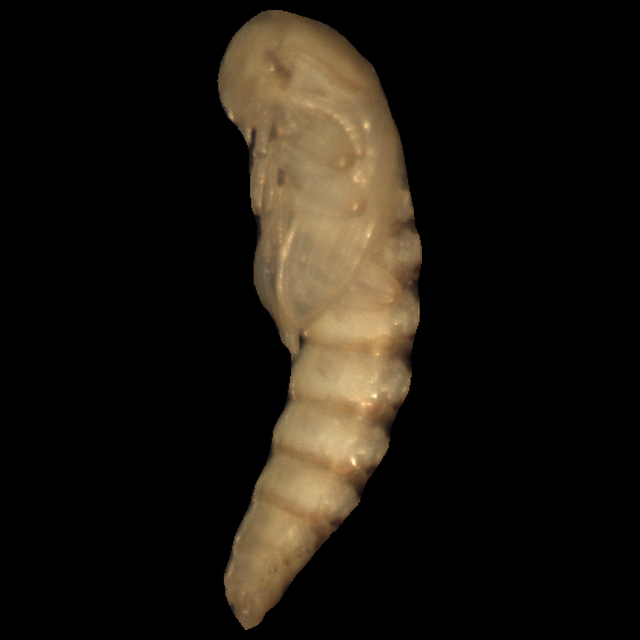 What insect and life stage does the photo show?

mealworm pupa
